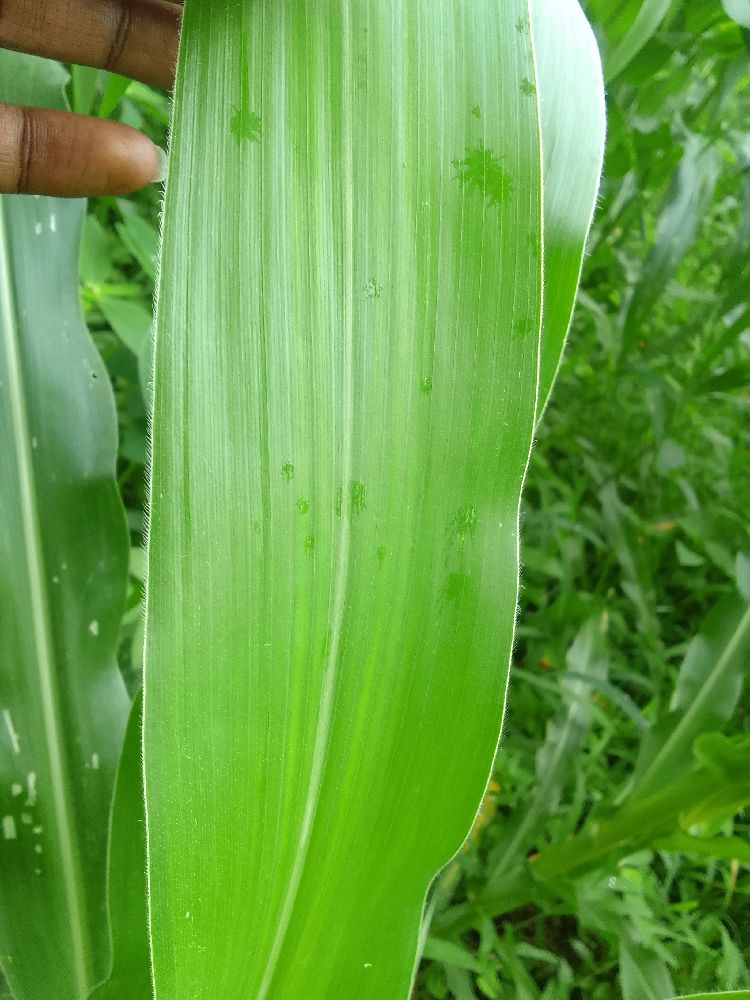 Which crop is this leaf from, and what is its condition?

maize, healthy
